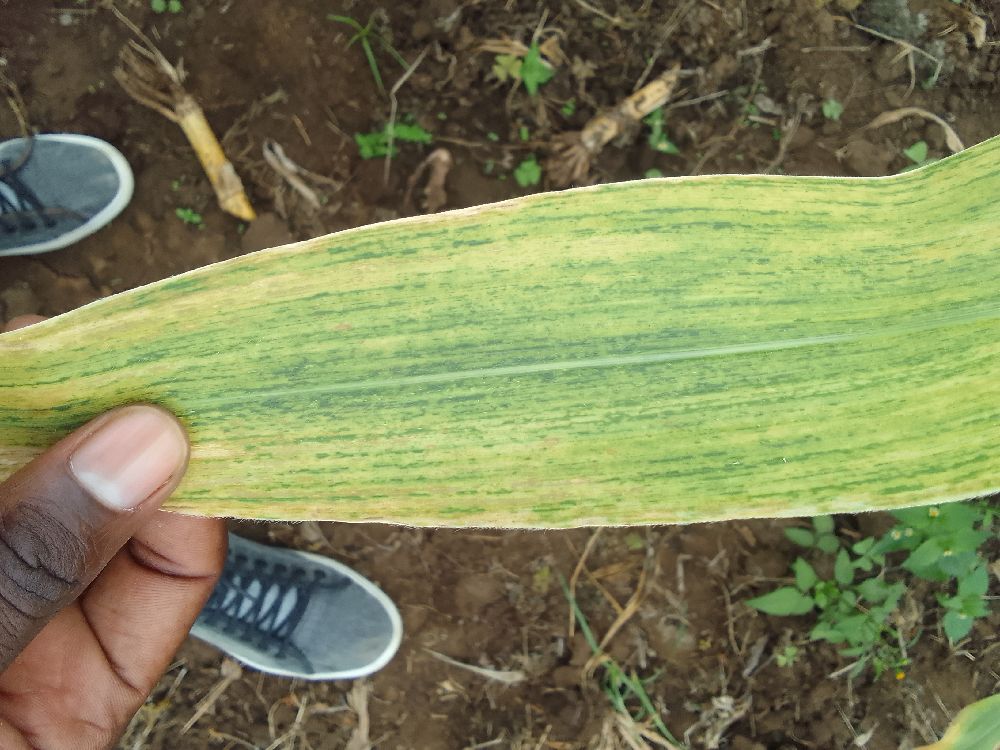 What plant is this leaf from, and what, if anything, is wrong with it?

maize, maize lethal necrosis
